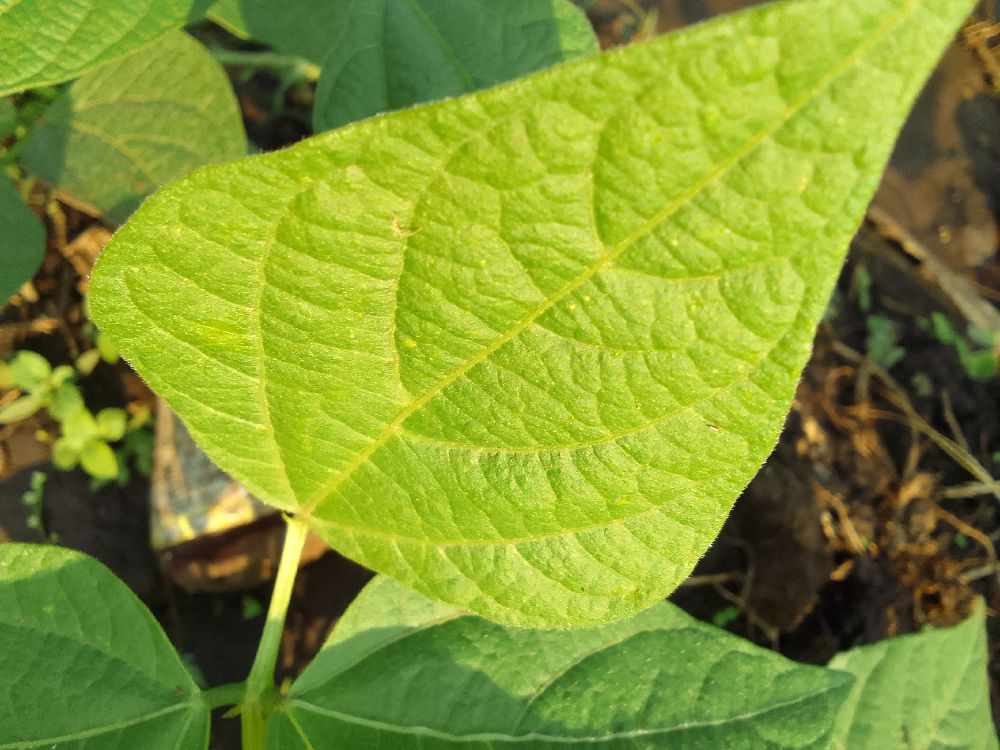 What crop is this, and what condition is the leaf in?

common bean, healthy
